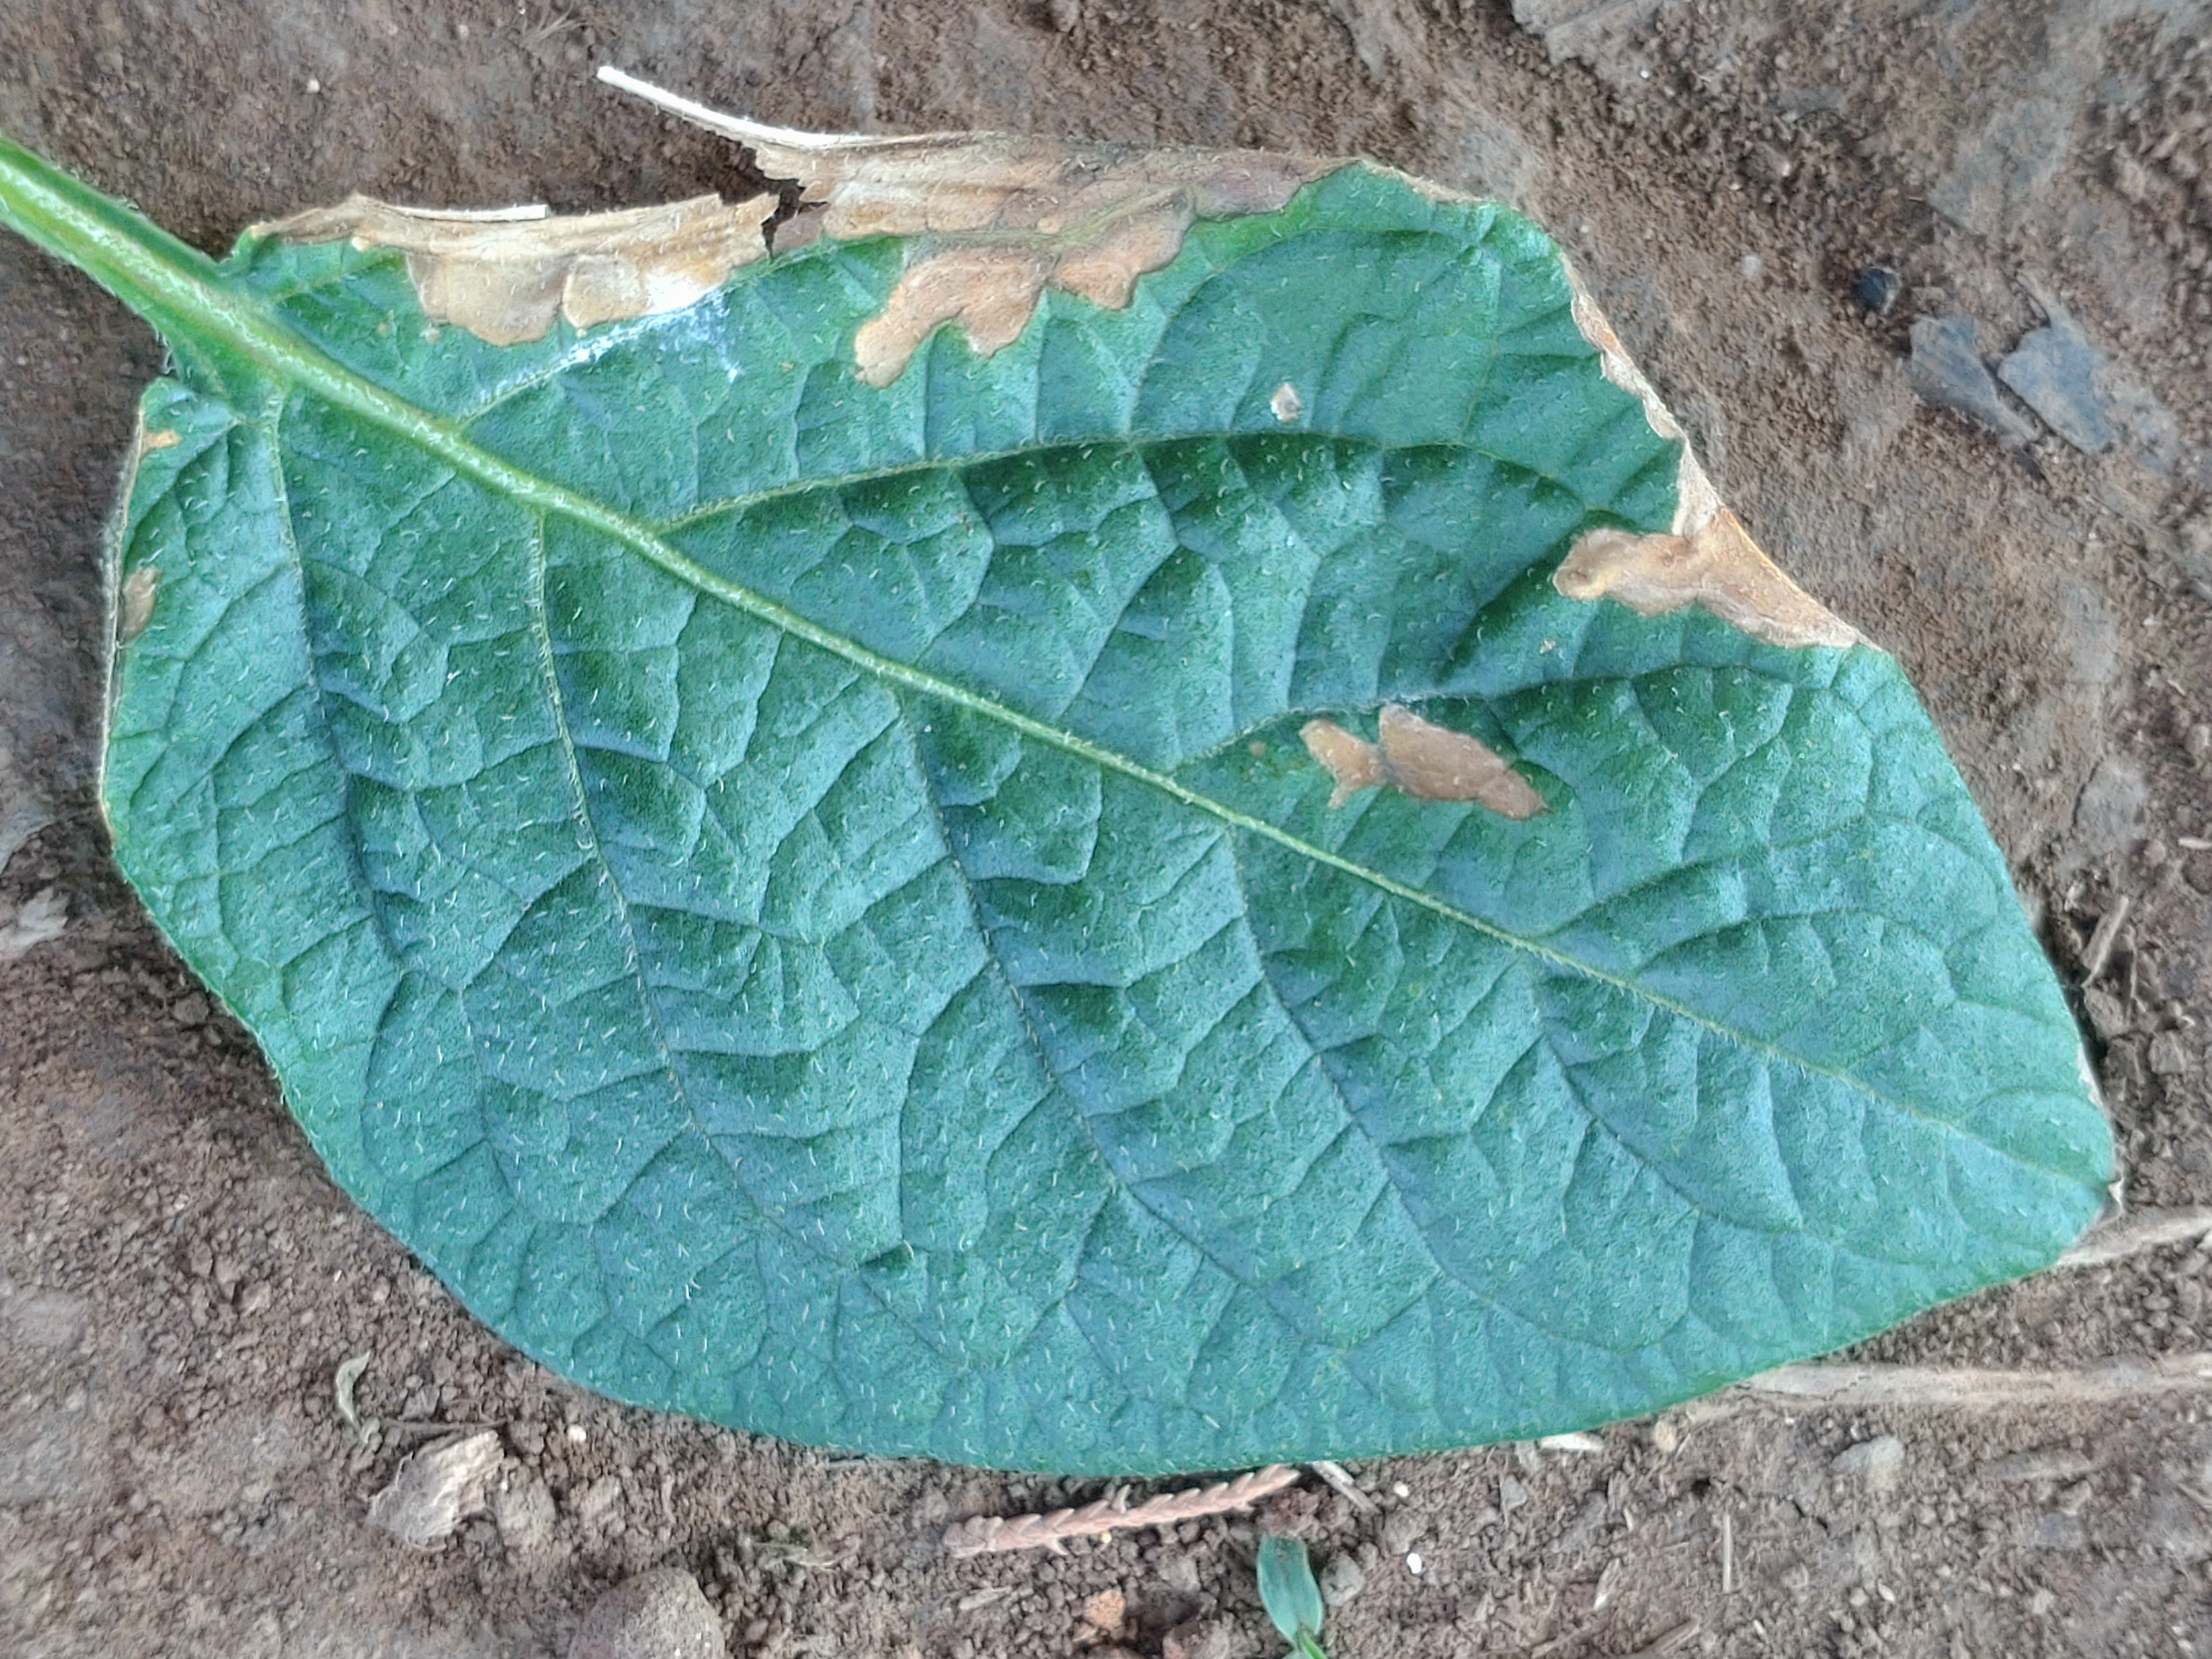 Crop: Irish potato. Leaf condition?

early blight
